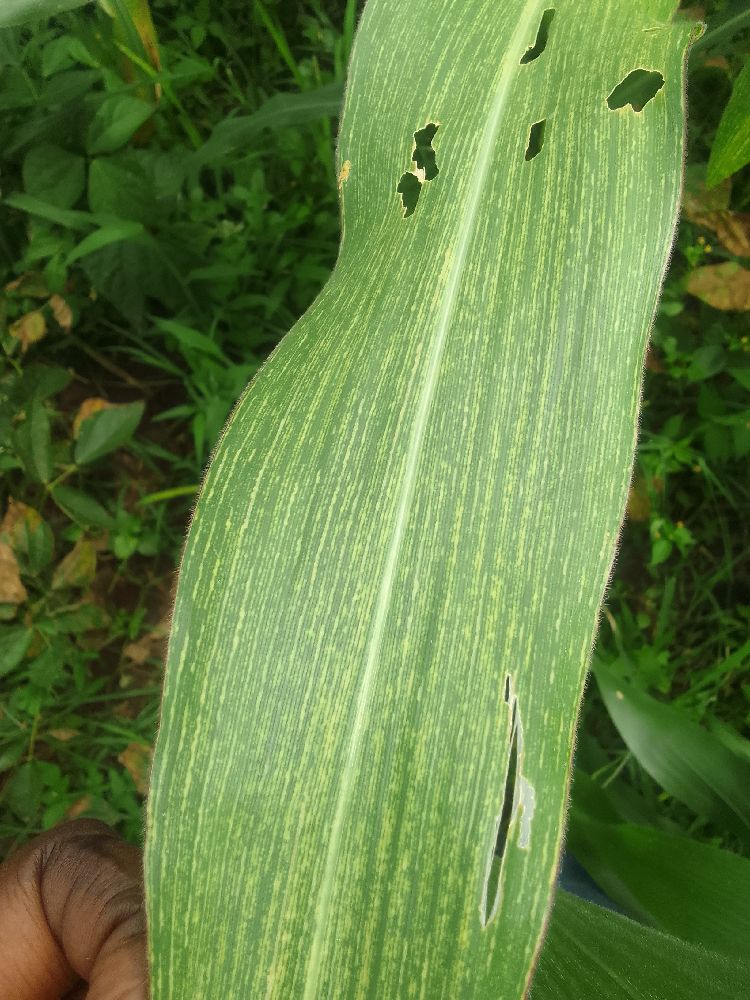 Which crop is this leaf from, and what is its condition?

maize, maize streak virus
